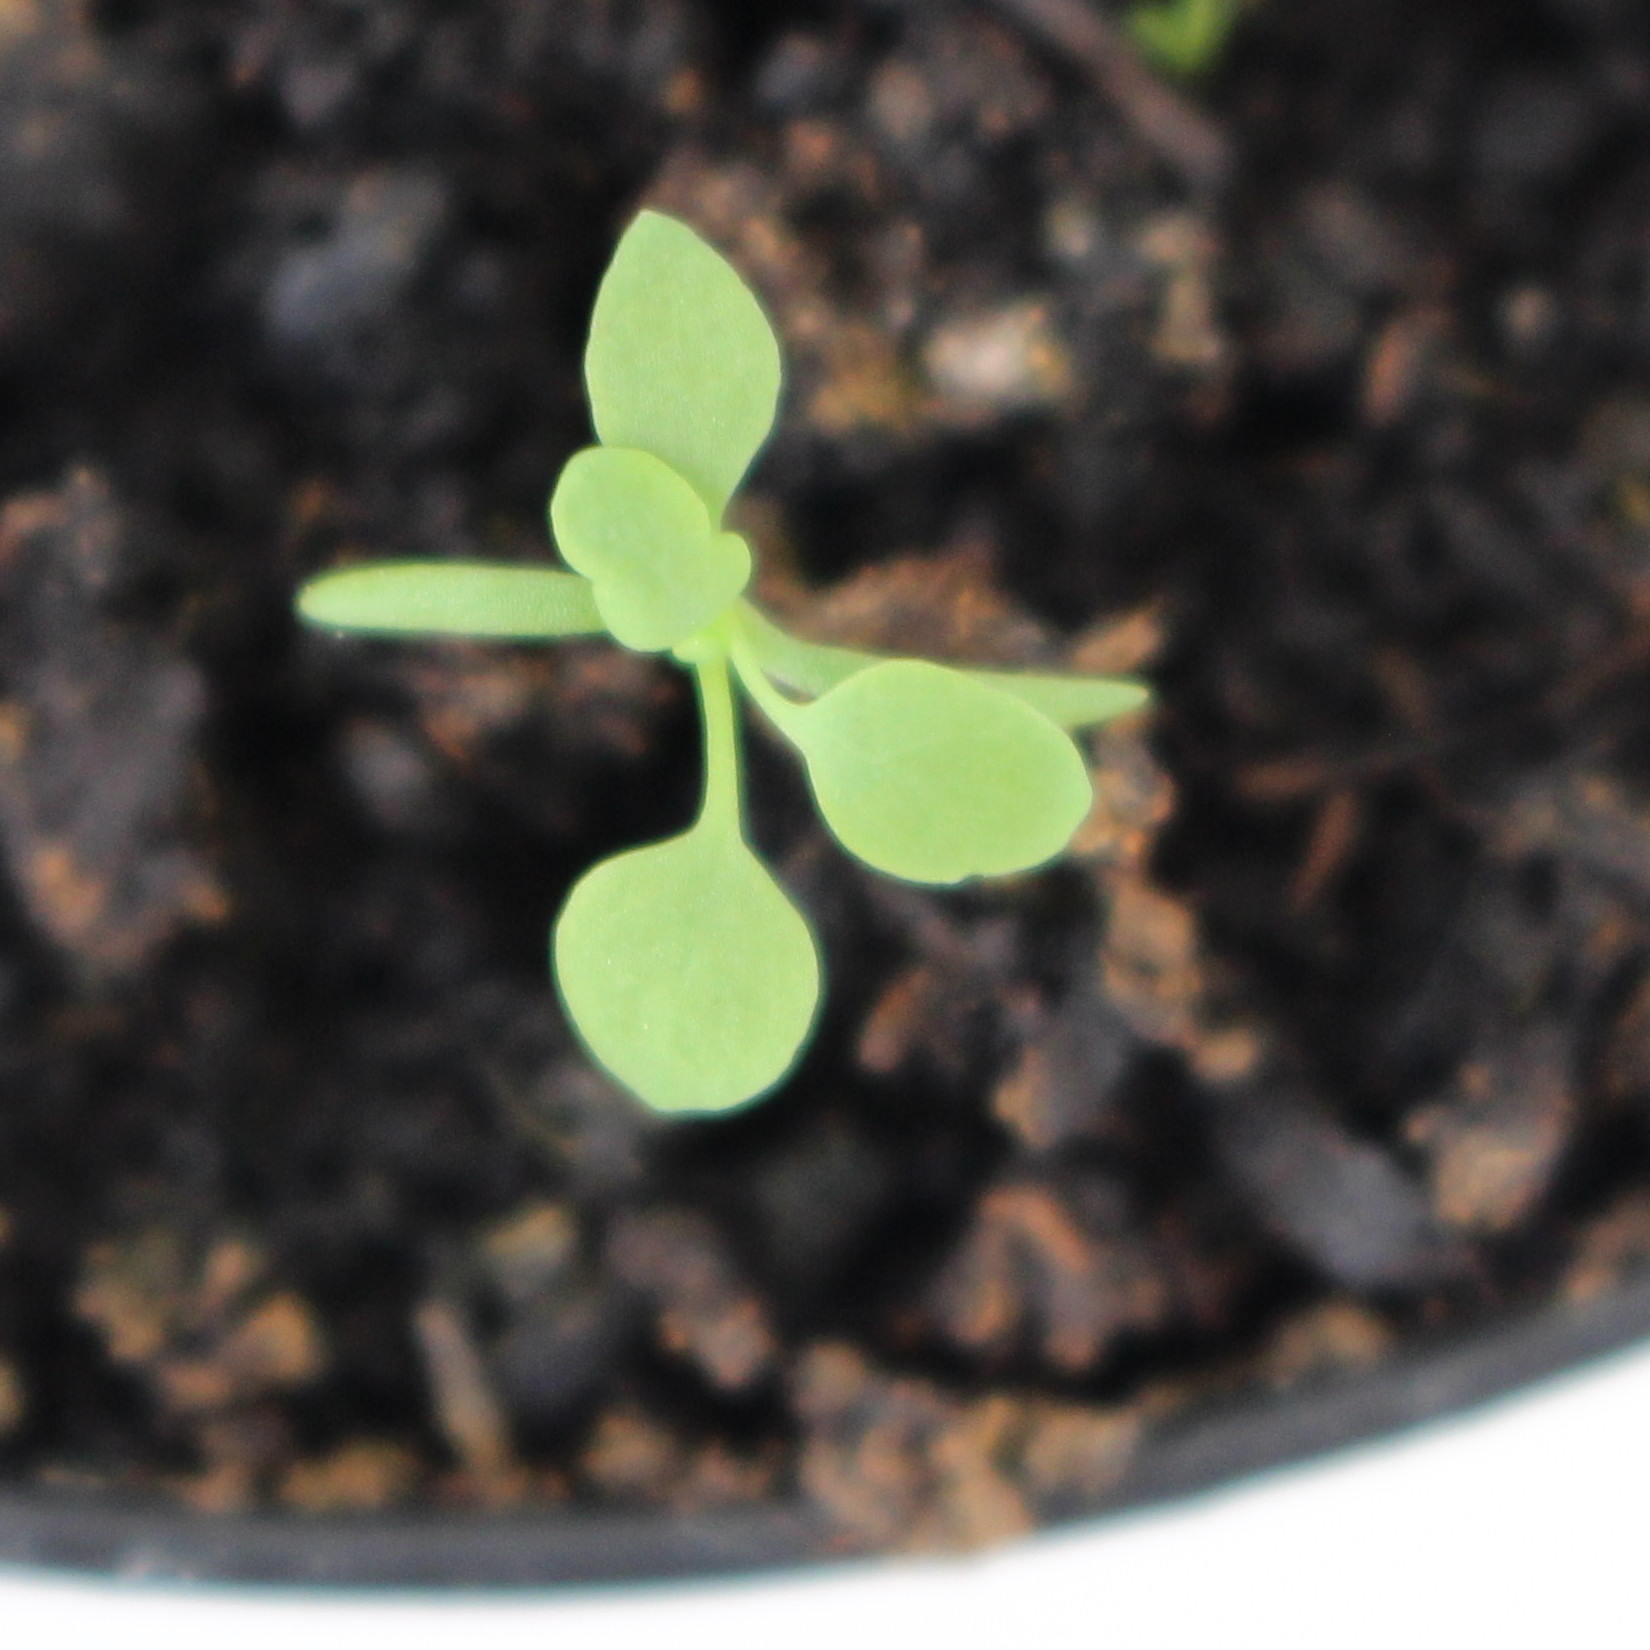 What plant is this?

Papaver rhoeas
